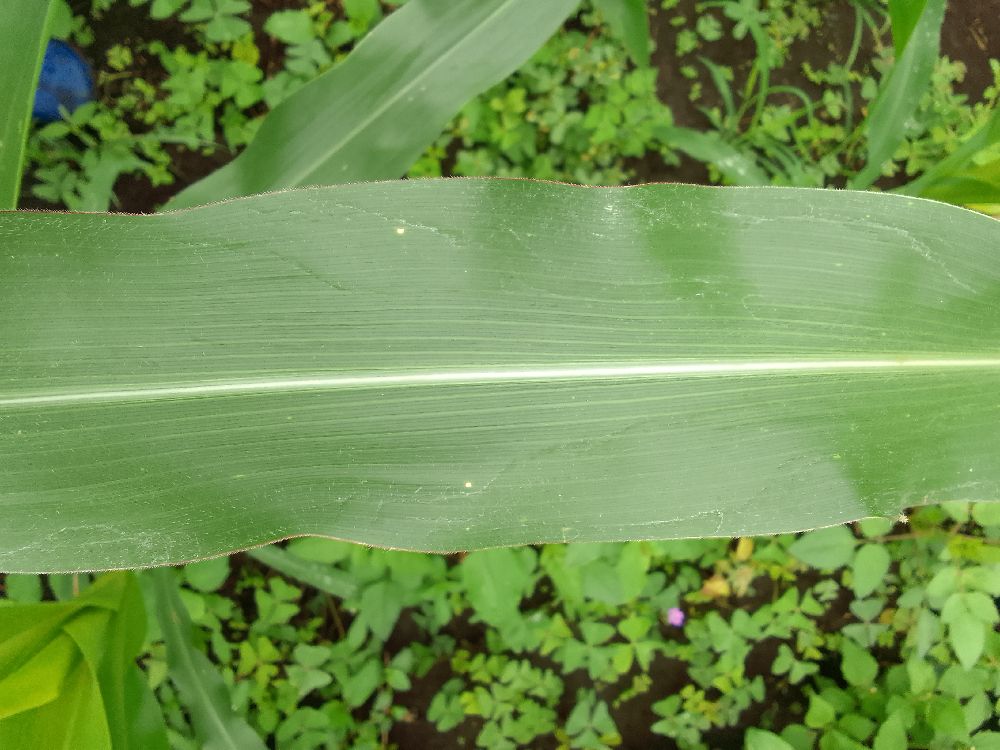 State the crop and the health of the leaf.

maize, healthy
